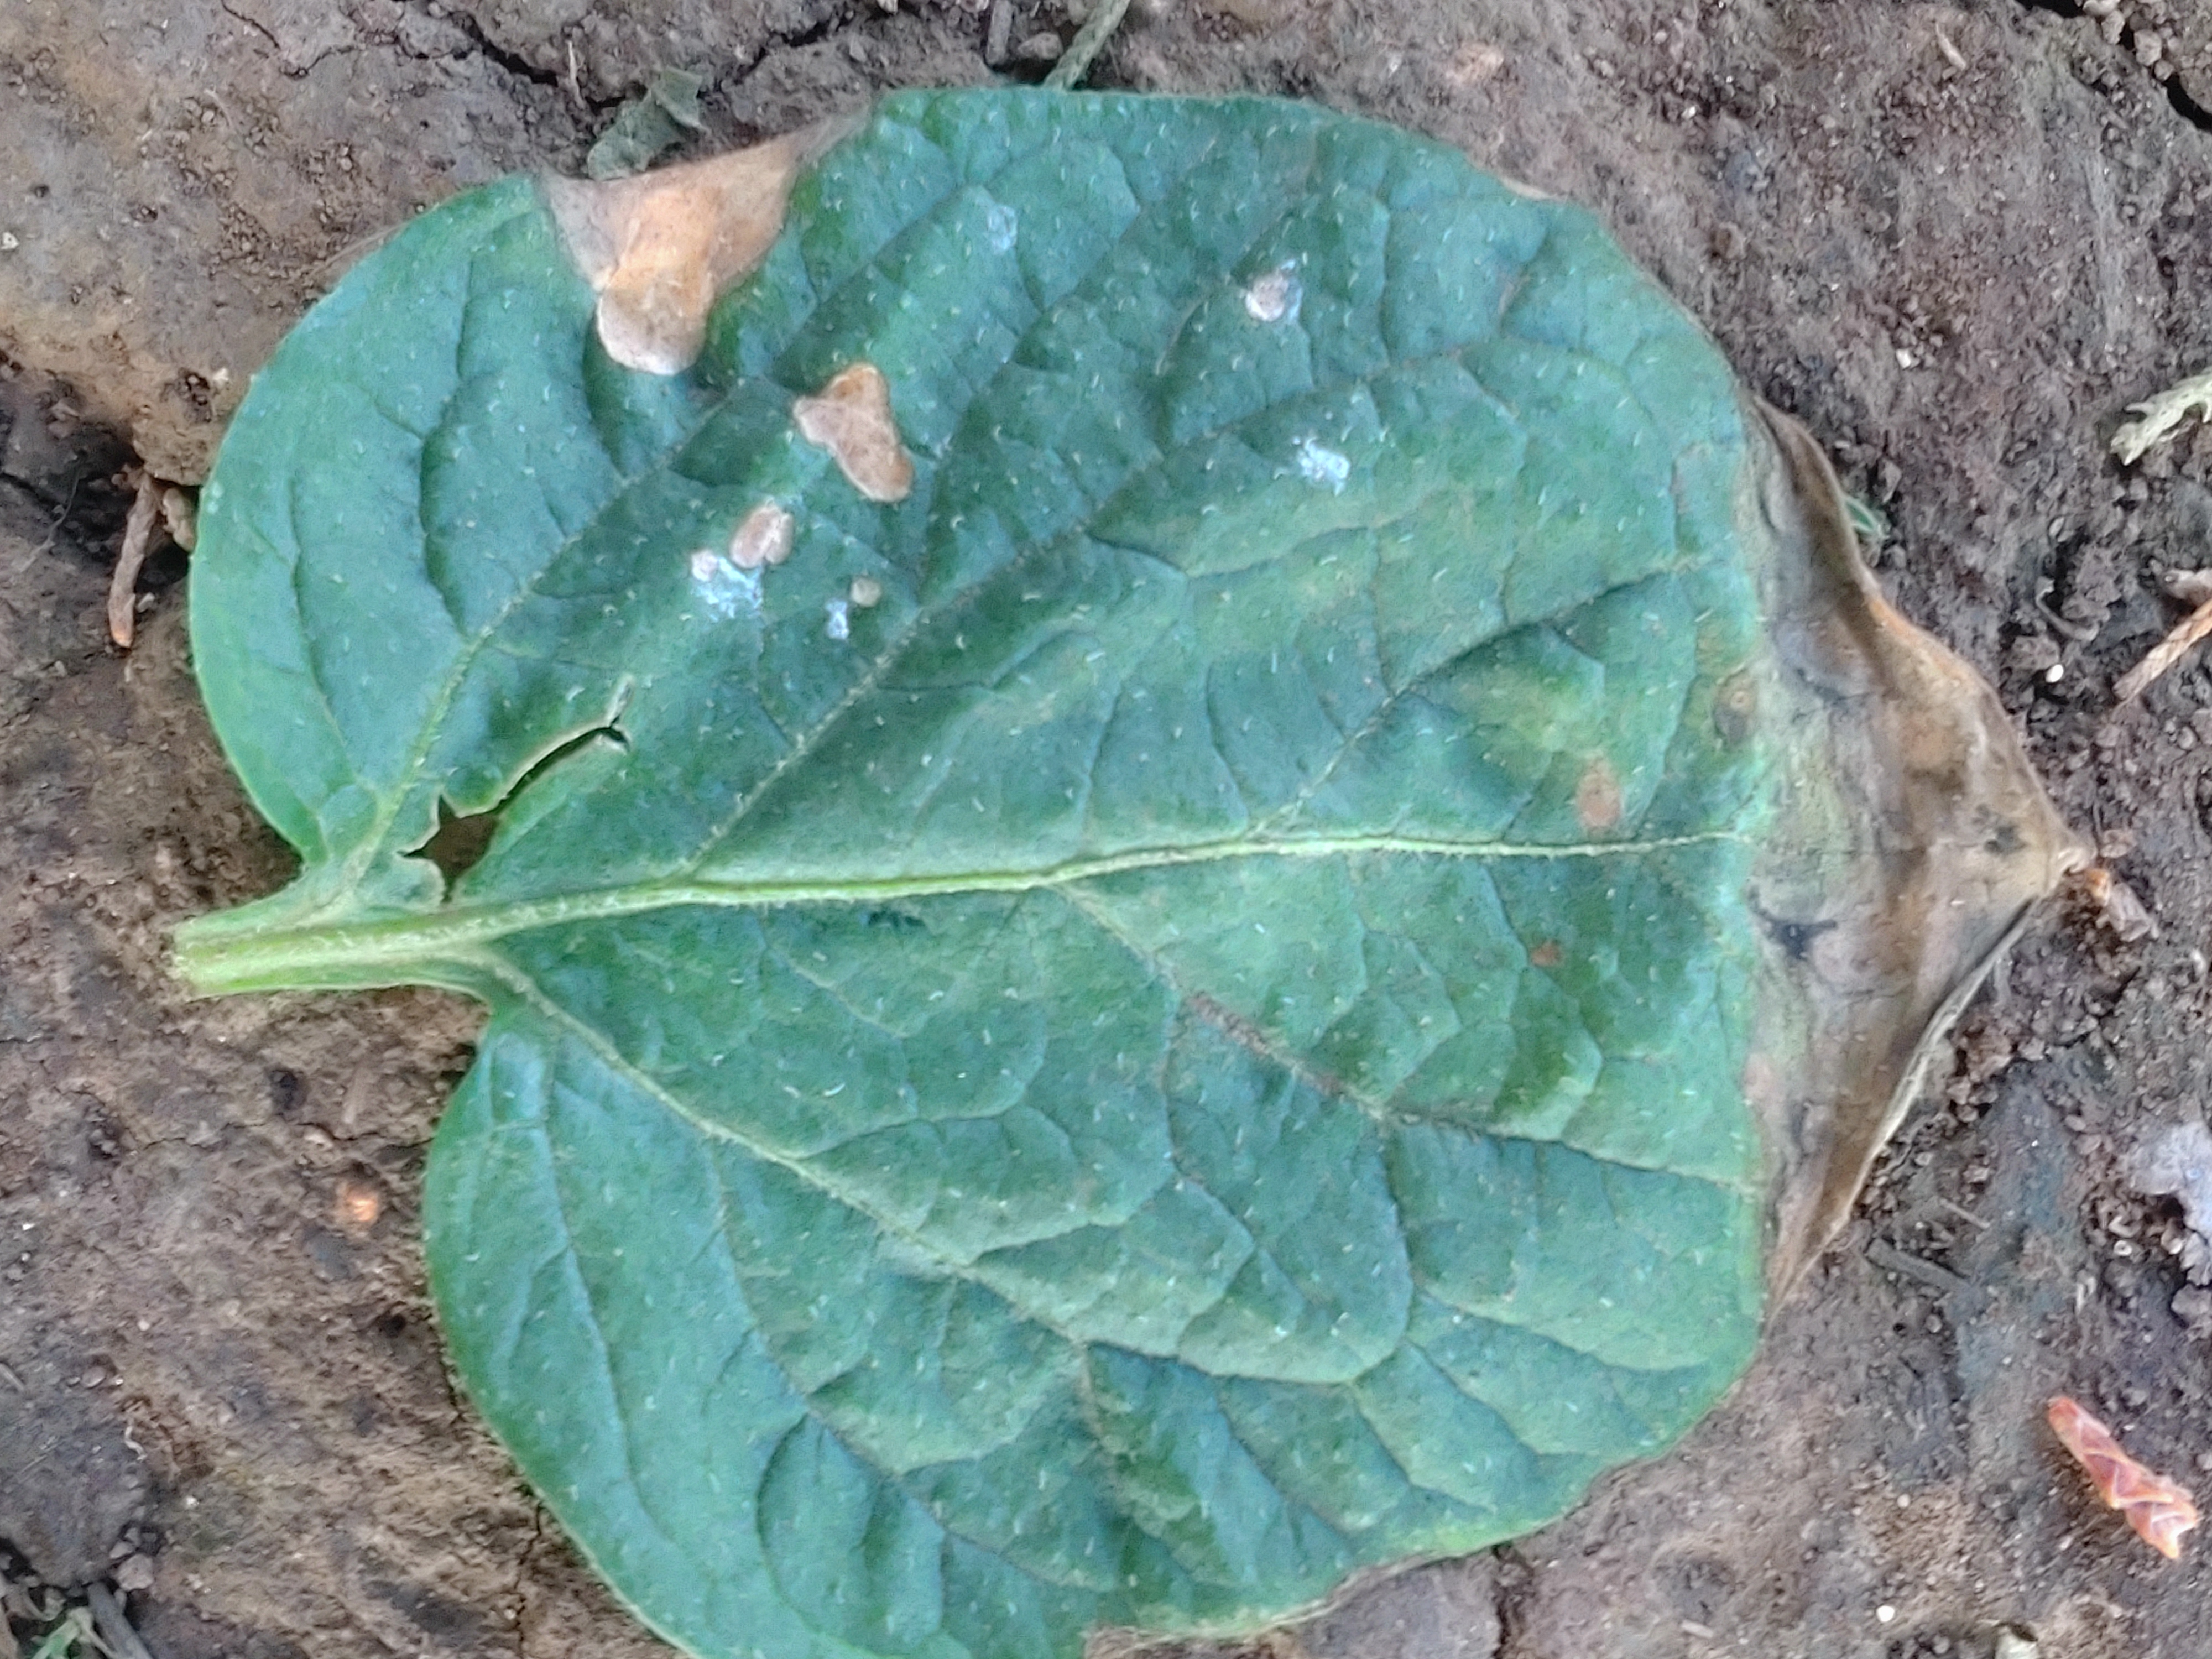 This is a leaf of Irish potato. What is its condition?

early blight
